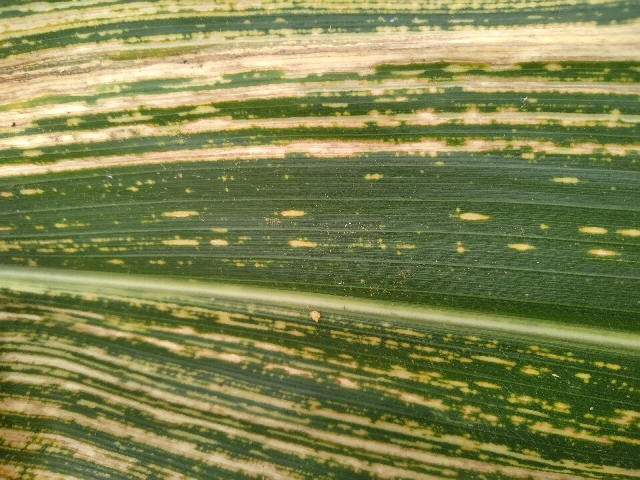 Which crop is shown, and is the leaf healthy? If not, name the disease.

maize, maize streak virus
